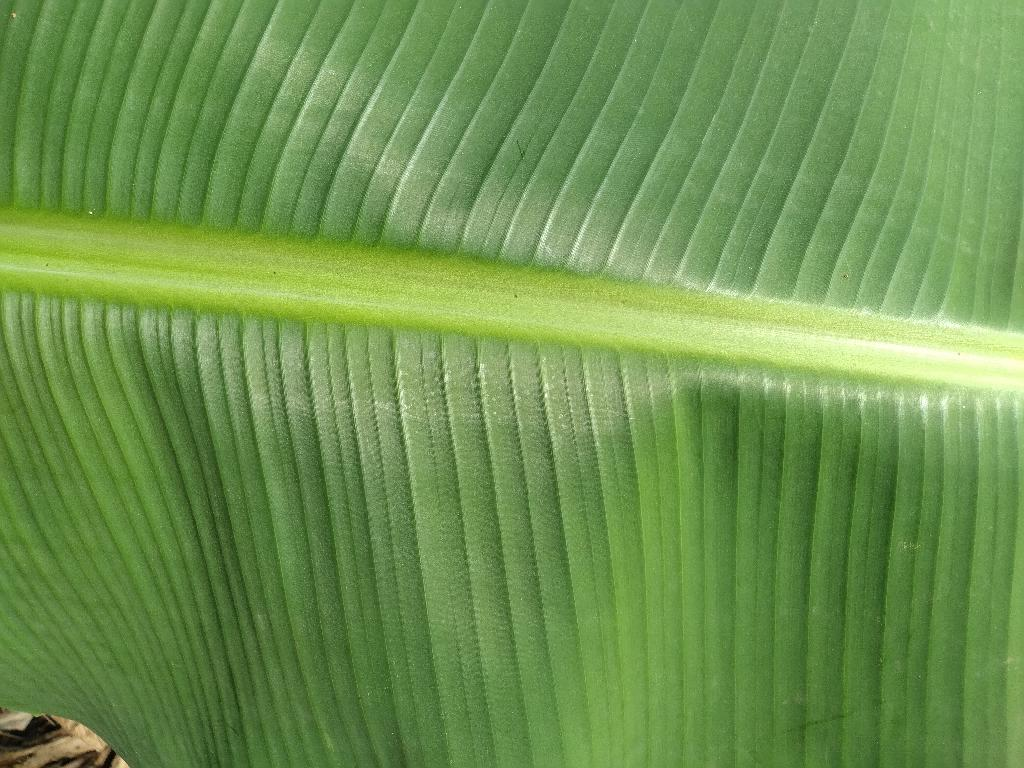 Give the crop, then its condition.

banana, healthy
